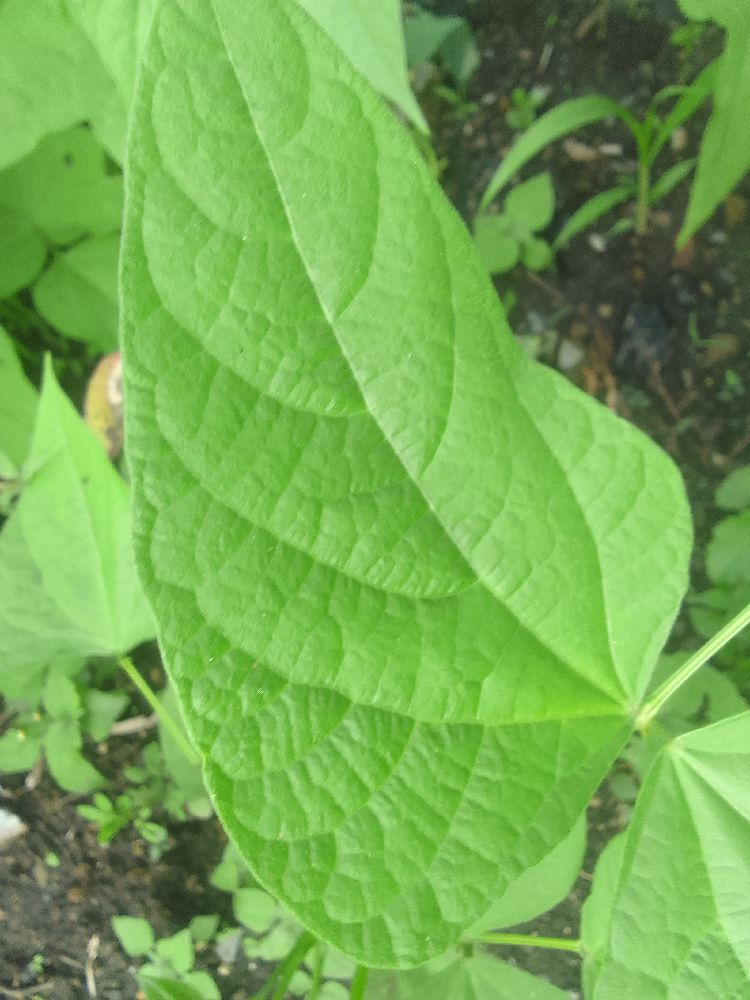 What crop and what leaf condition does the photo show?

common bean, healthy
